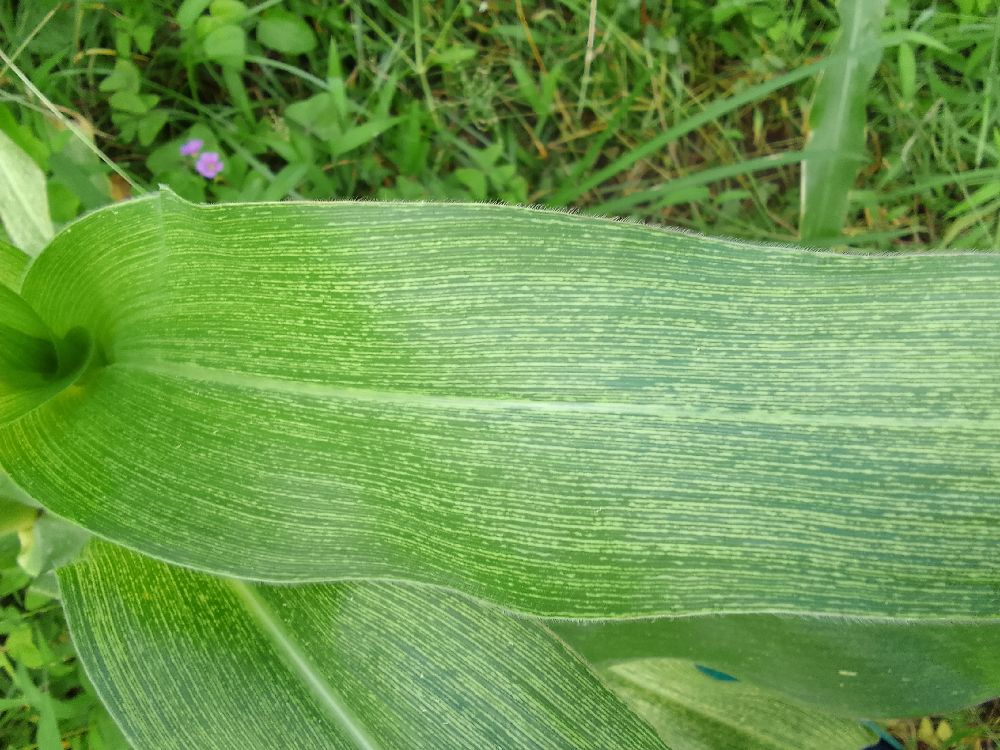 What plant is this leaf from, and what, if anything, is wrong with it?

maize, maize streak virus
